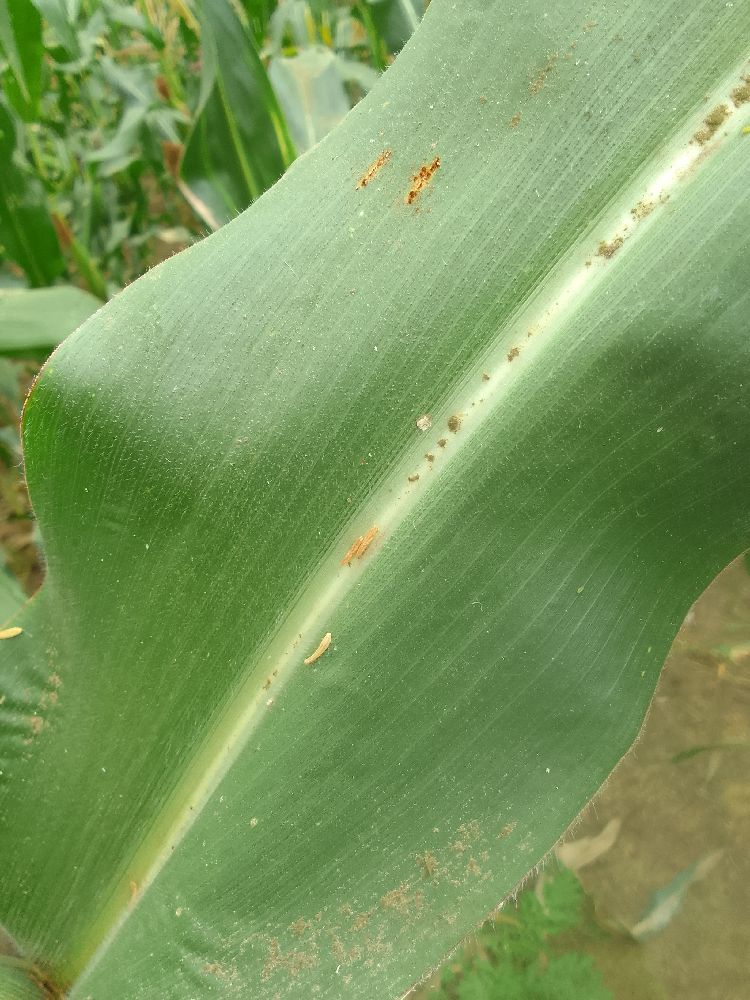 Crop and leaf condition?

maize, healthy
